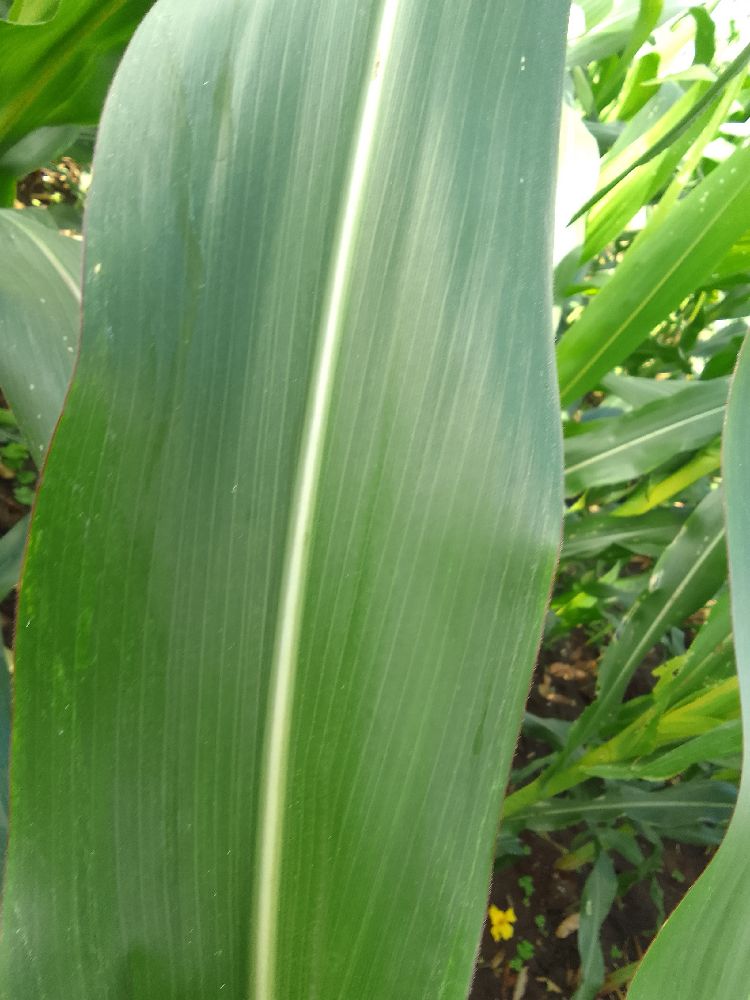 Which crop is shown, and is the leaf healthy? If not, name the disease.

maize, healthy
